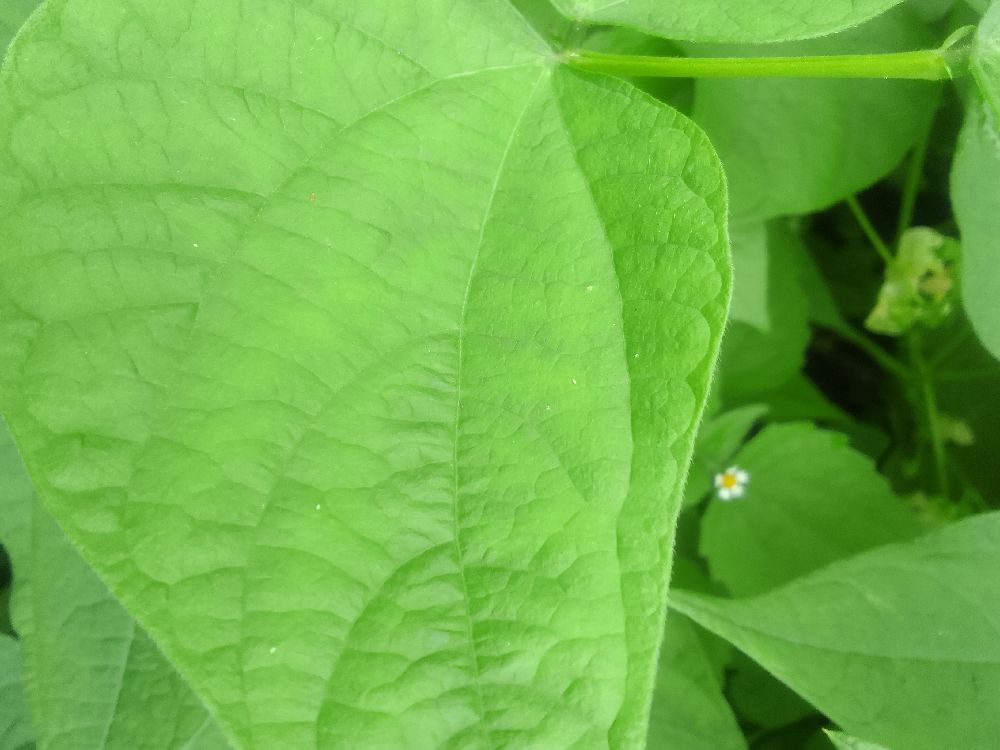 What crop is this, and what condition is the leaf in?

common bean, healthy
